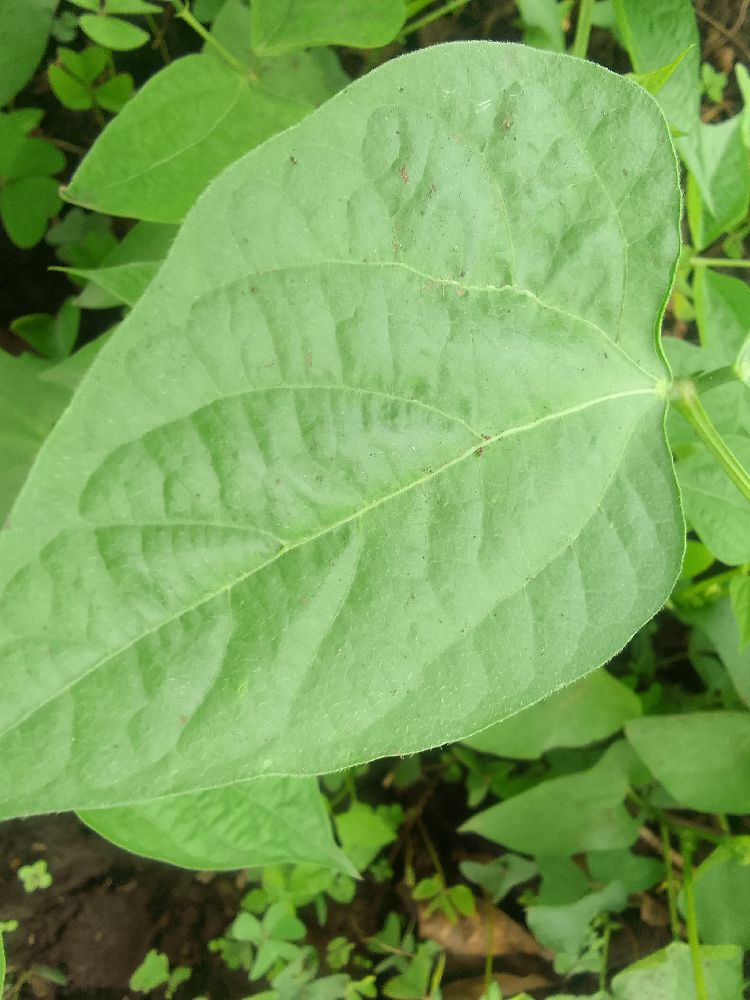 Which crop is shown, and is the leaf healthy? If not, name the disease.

common bean, healthy
